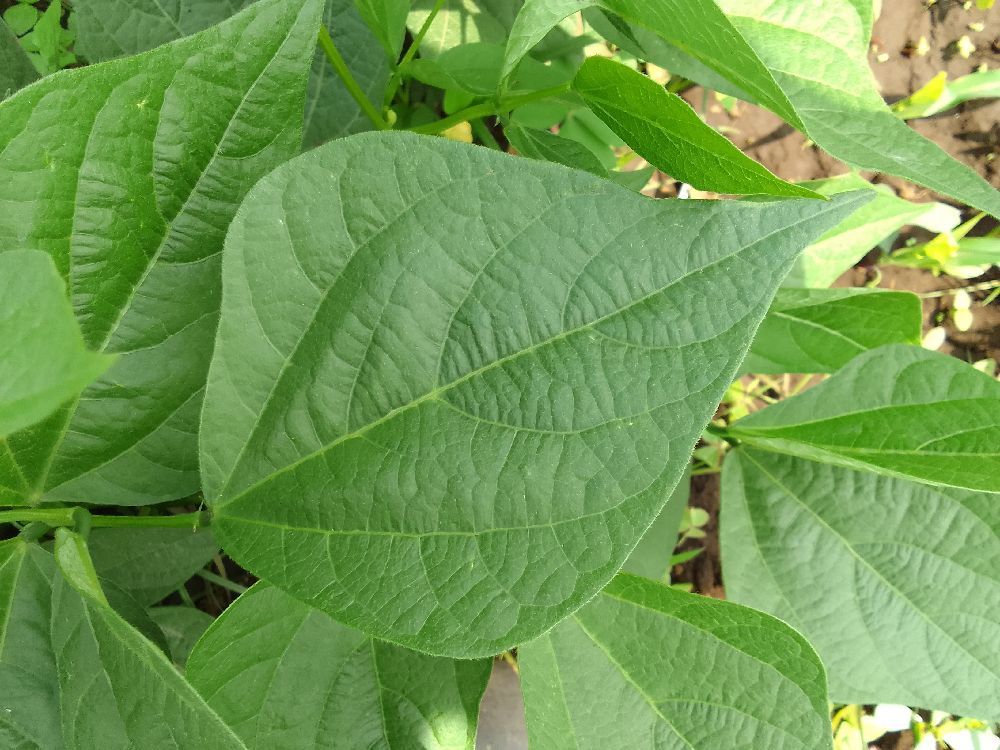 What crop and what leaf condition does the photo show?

common bean, healthy
